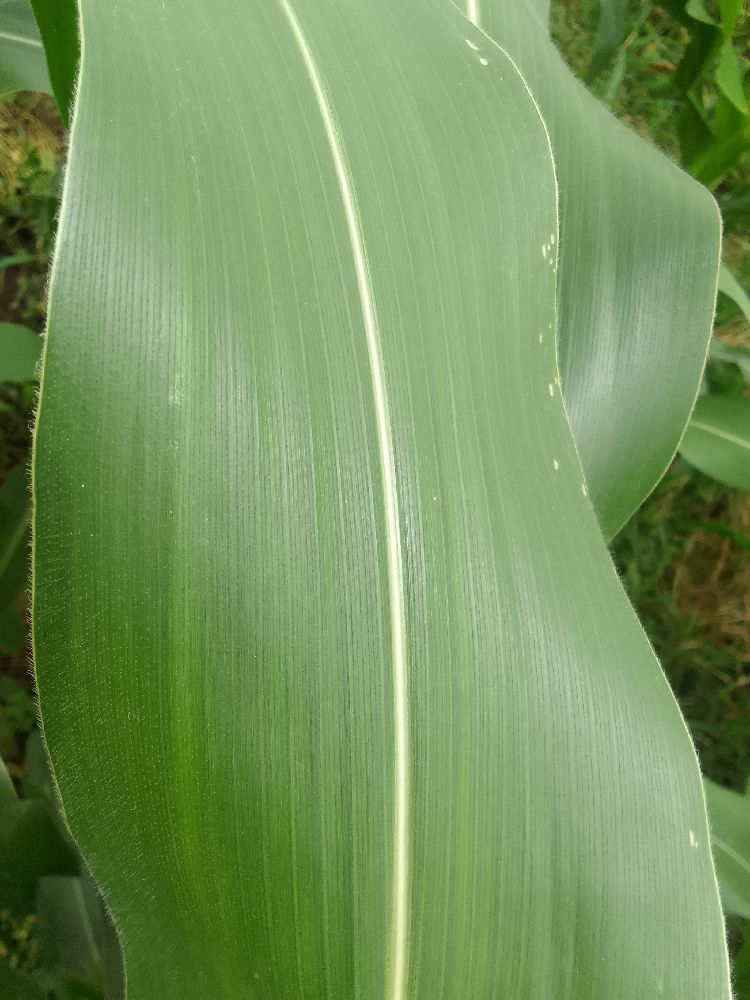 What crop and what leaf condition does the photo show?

maize, healthy
